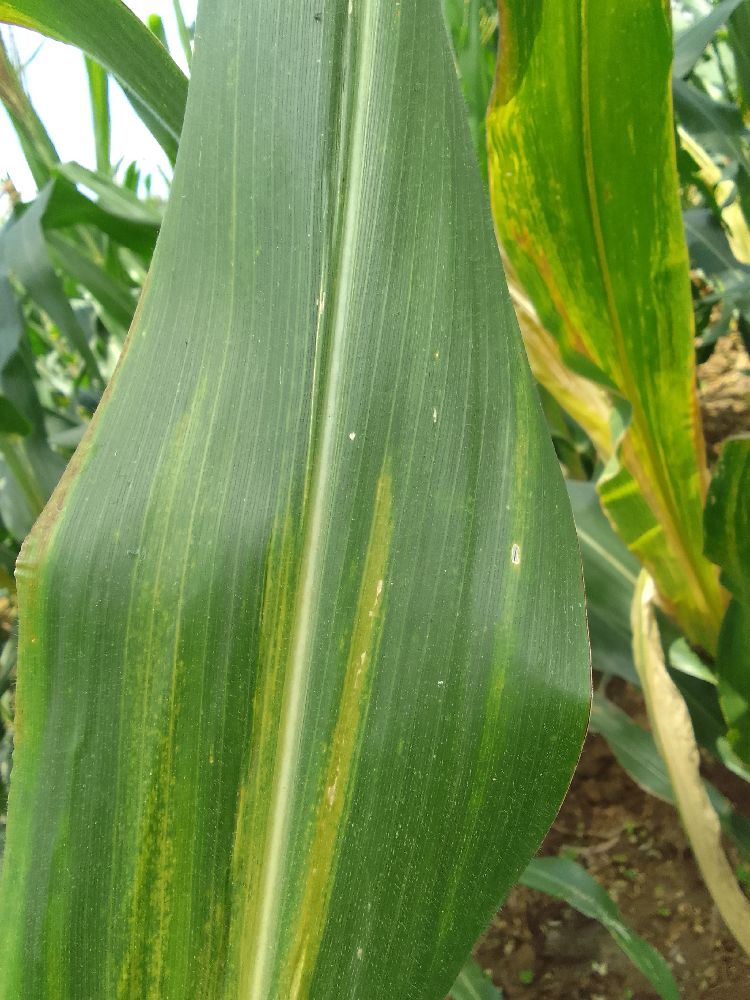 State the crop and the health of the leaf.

maize, maize lethal necrosis
